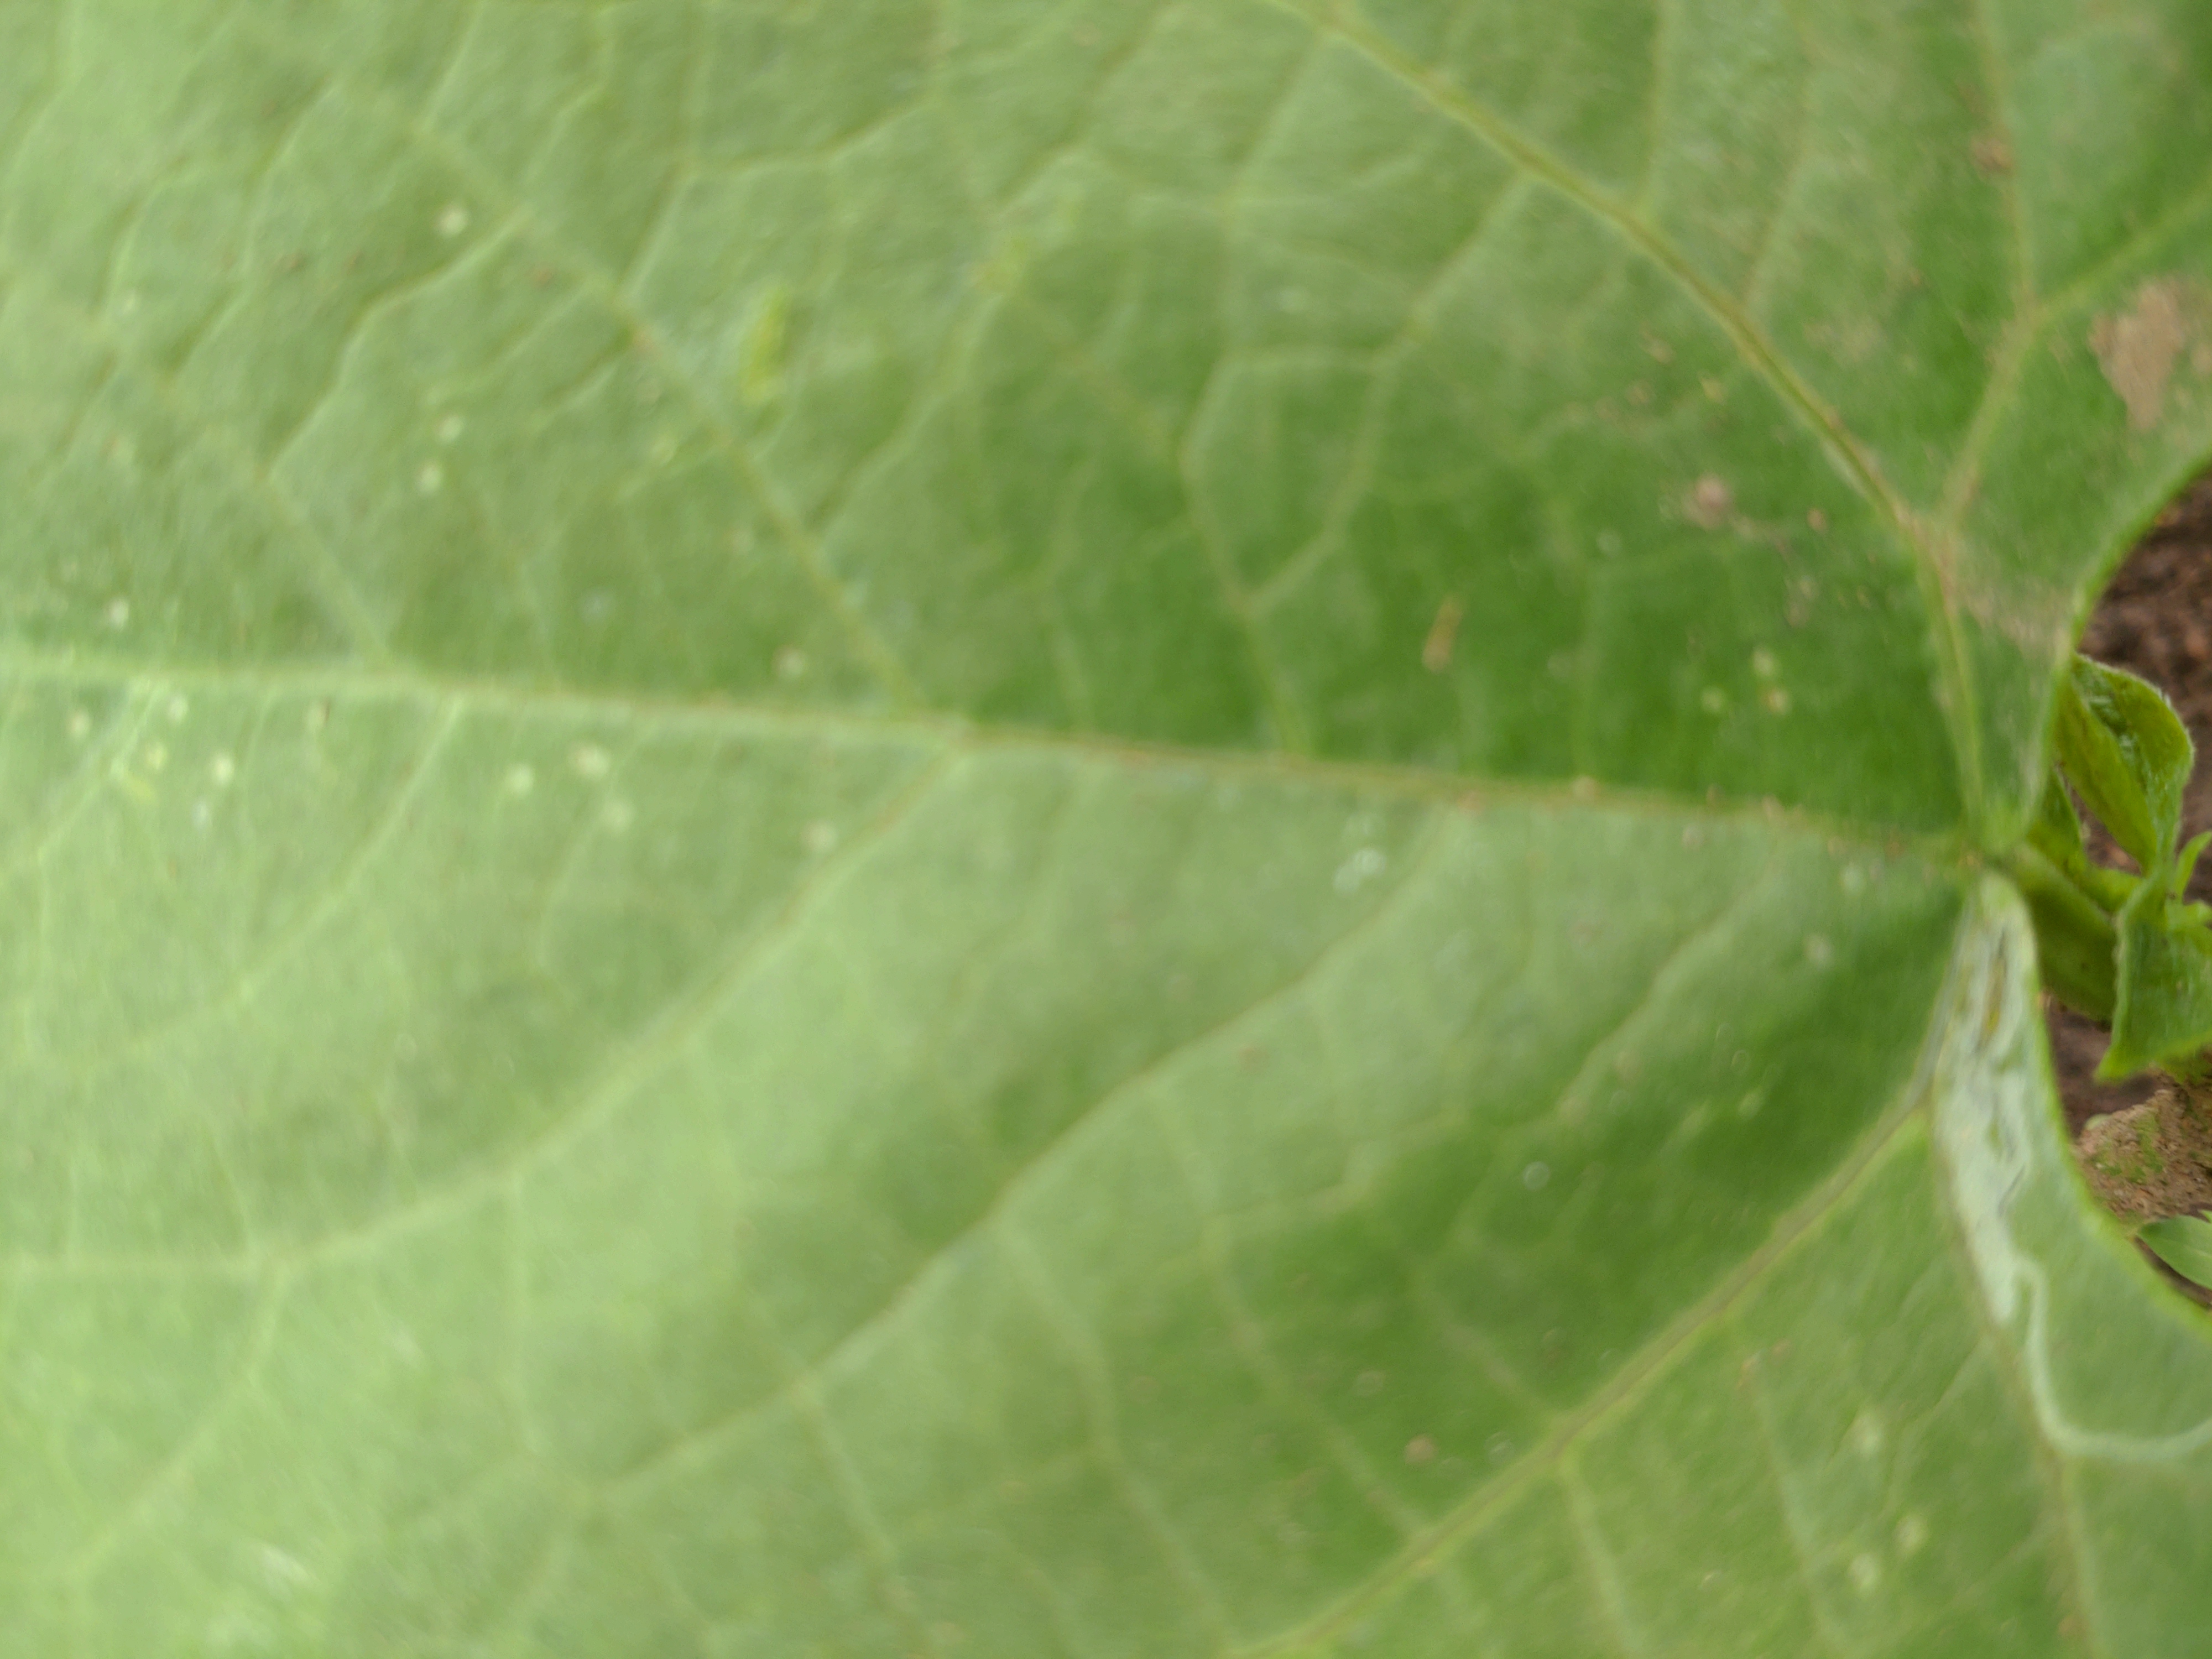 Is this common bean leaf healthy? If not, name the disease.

healthy
